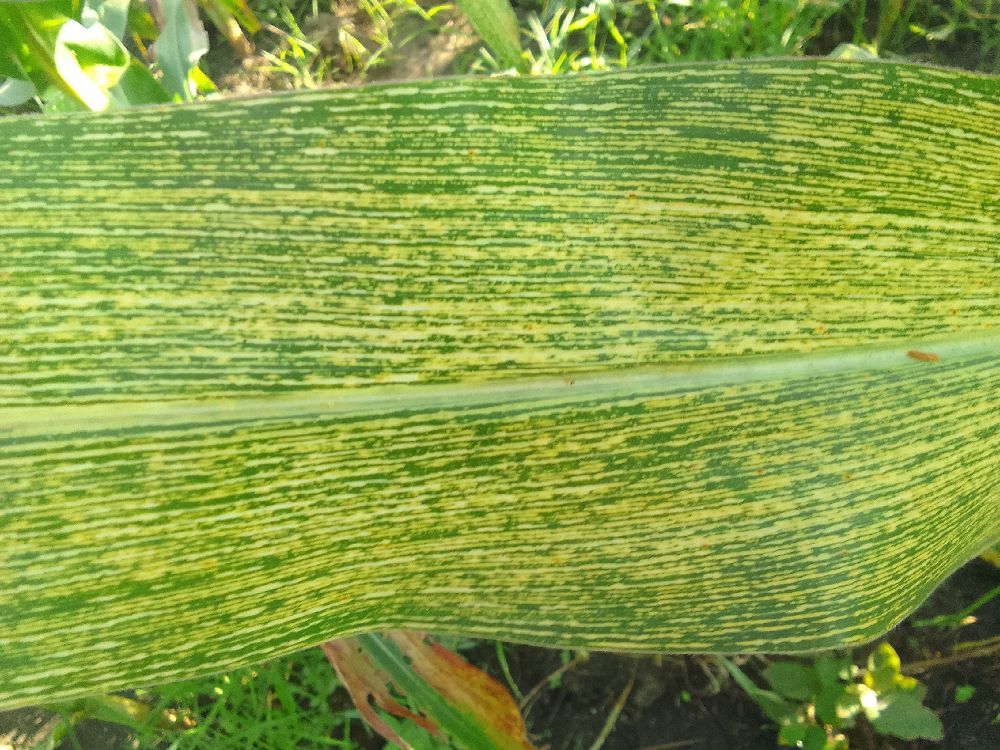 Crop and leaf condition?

maize, maize streak virus
